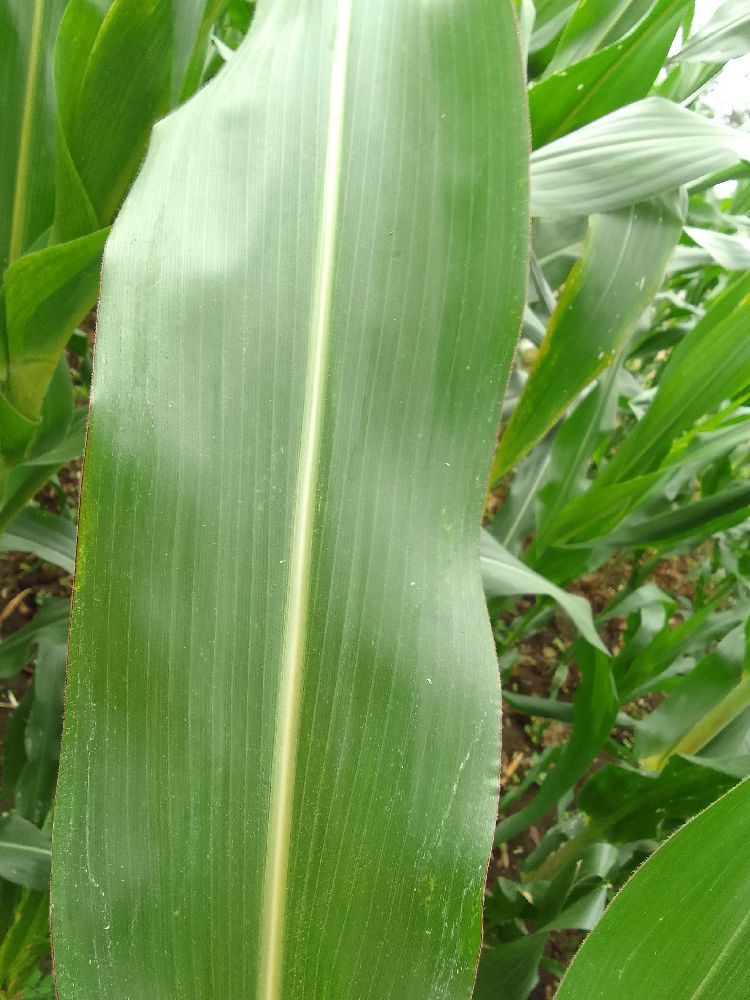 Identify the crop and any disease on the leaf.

maize, healthy
